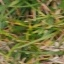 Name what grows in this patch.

grass
